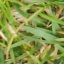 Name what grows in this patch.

grass
